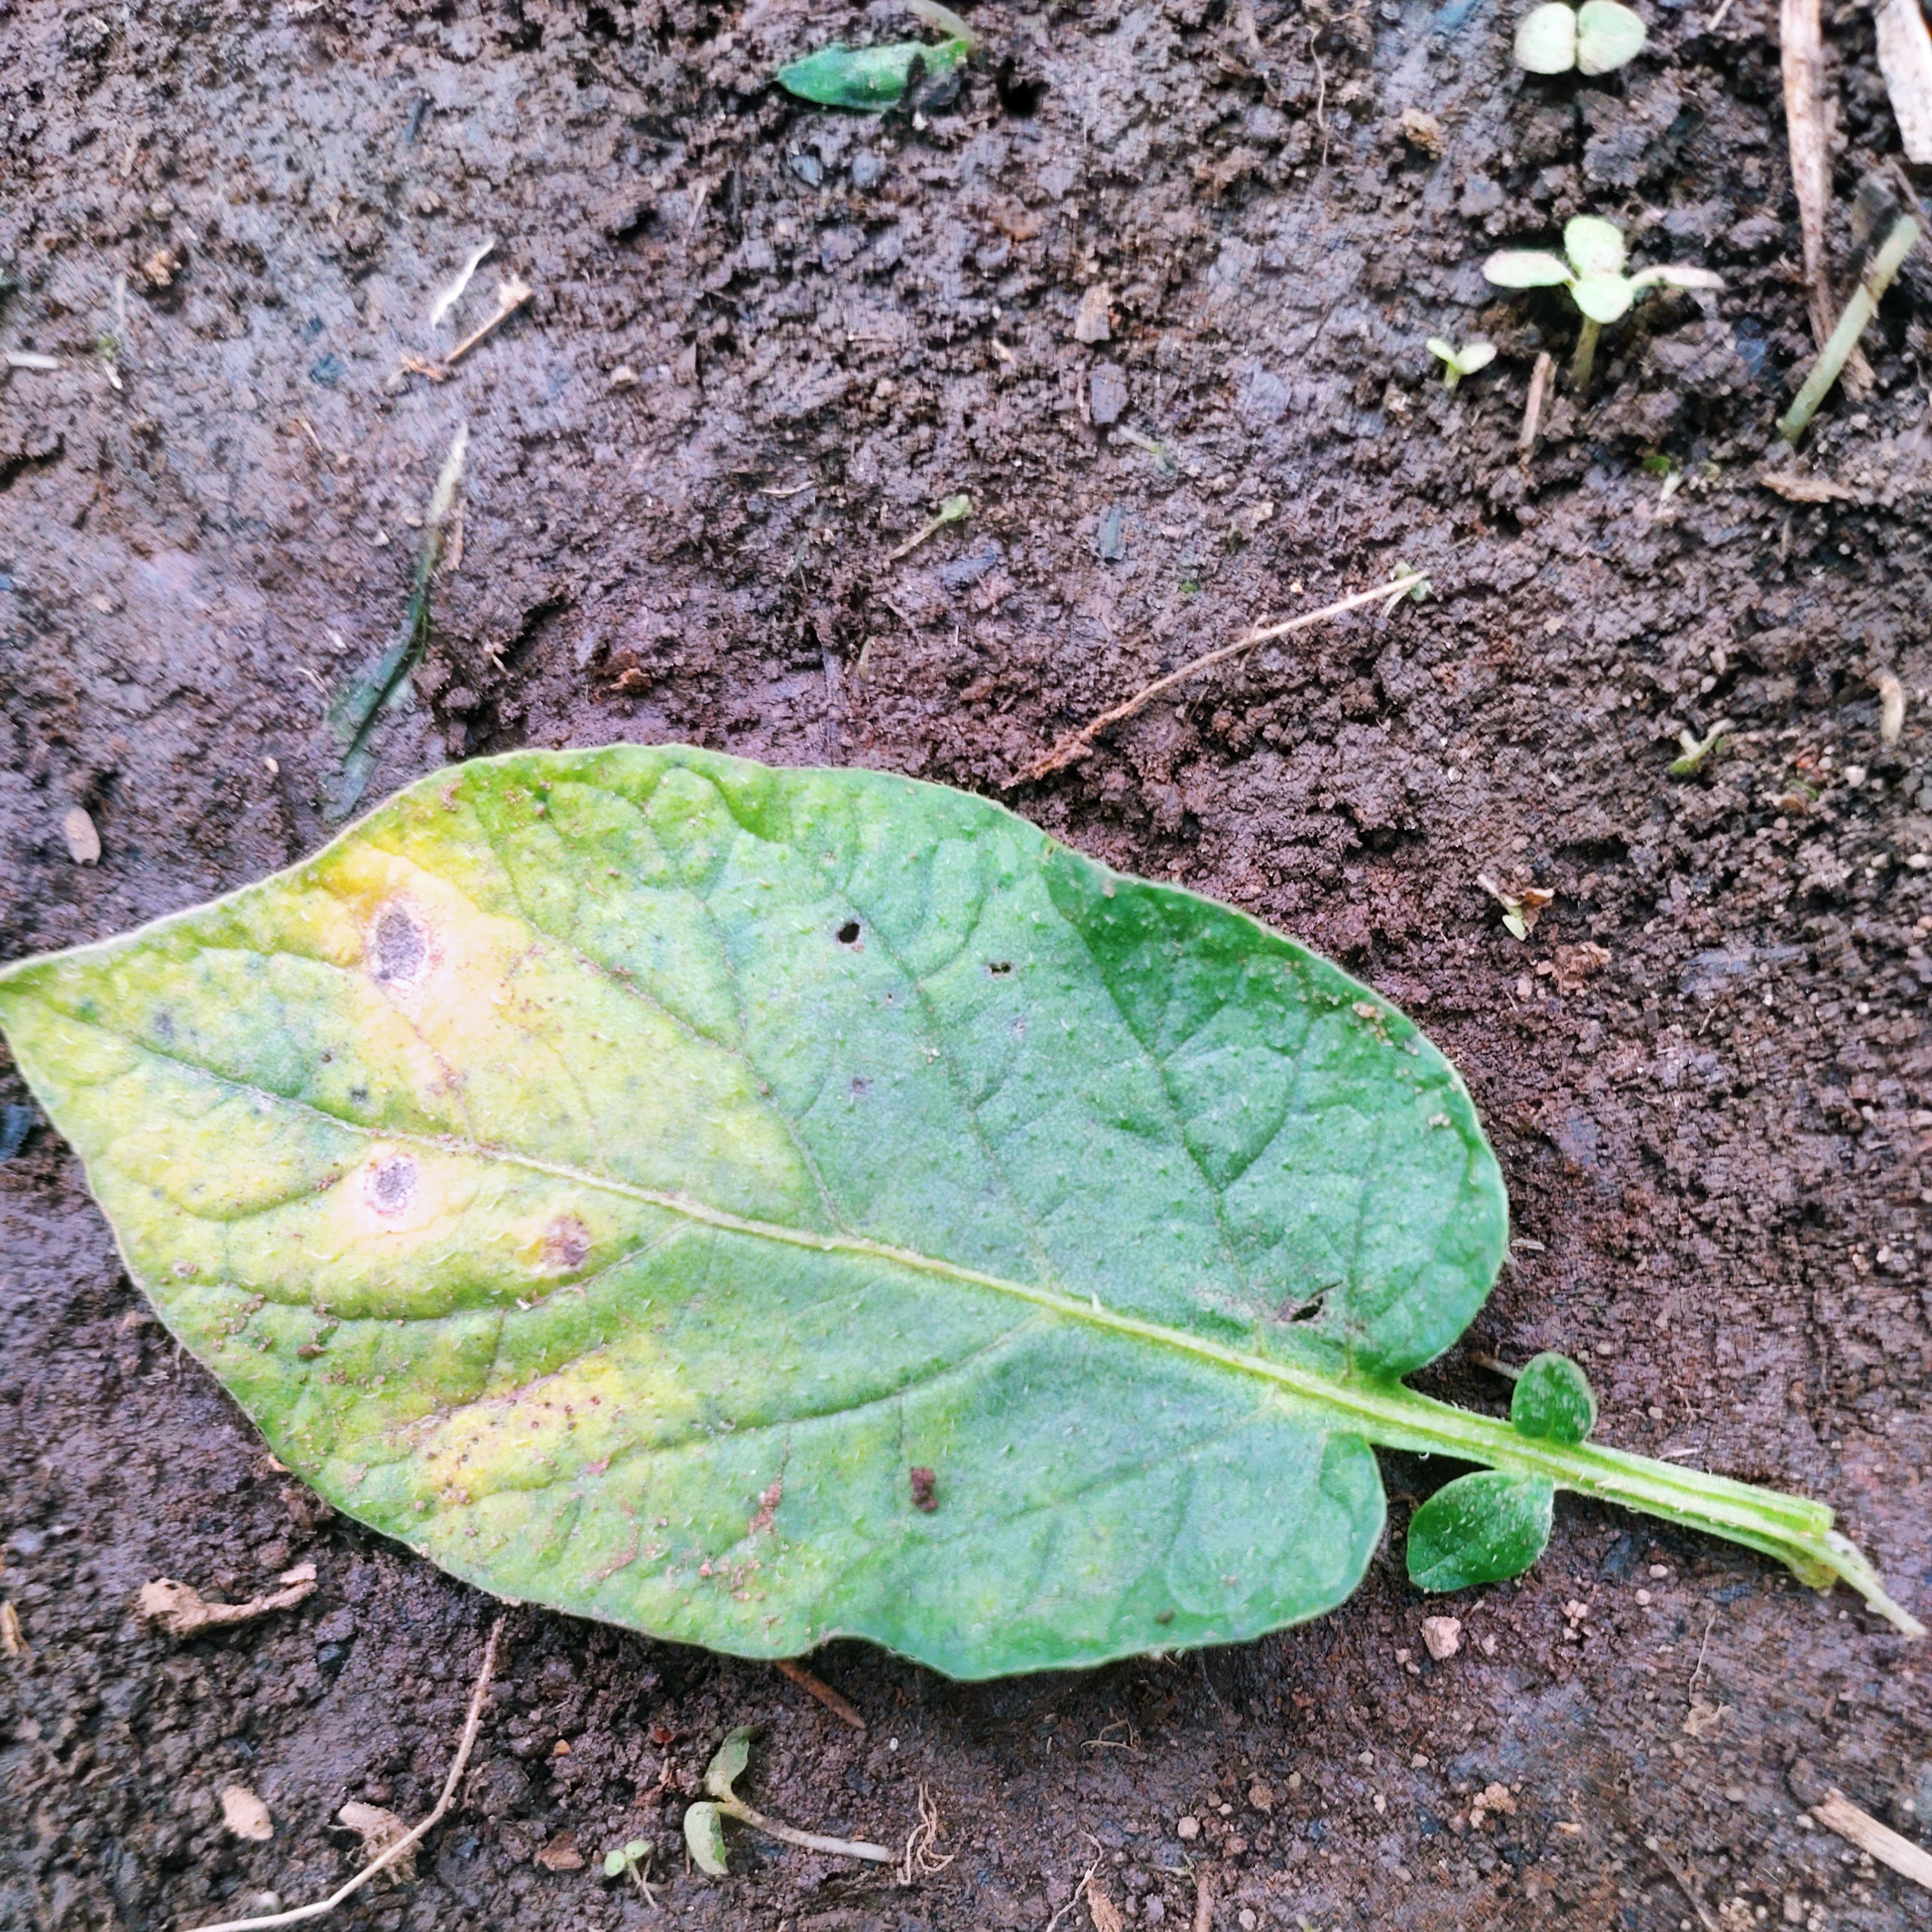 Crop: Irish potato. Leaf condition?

late blight
